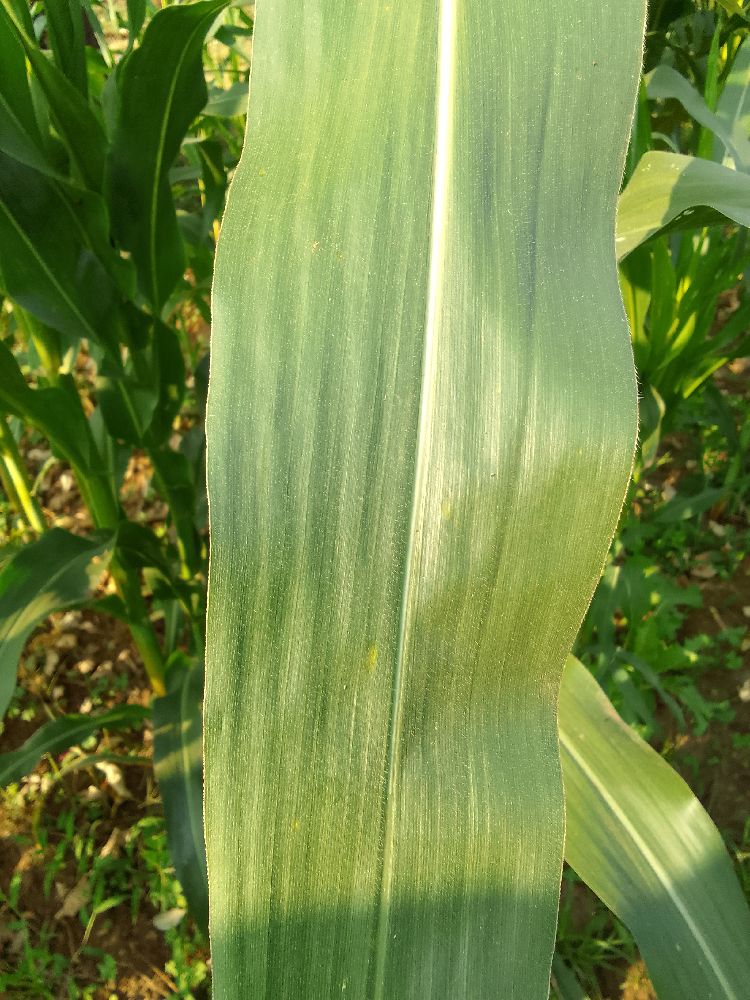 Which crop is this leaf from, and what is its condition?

maize, healthy
